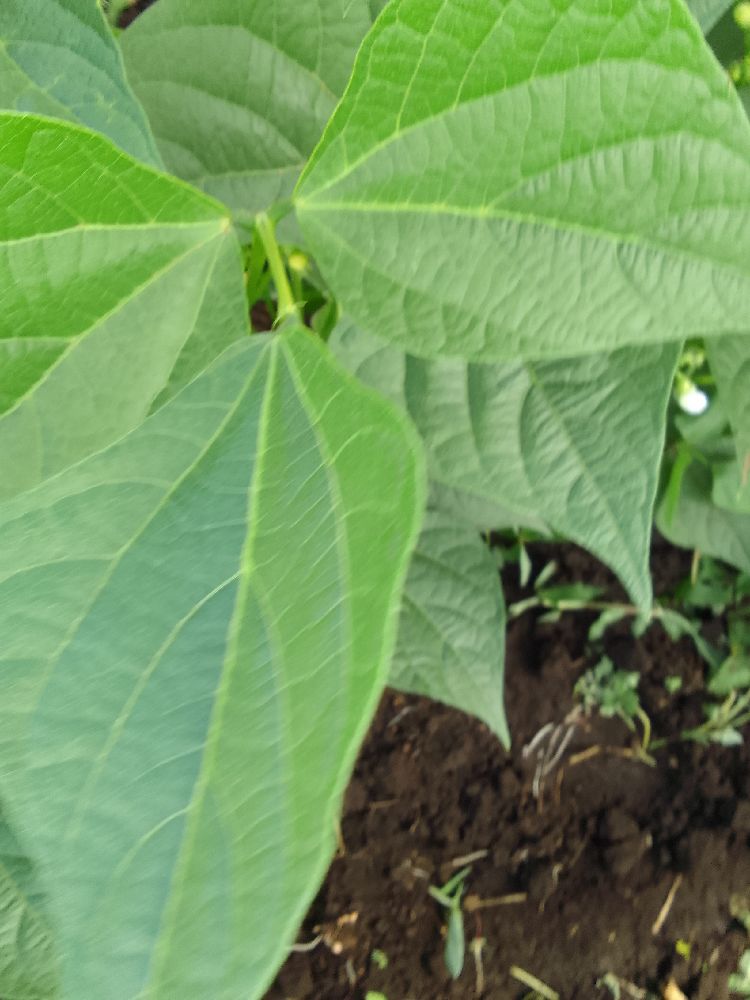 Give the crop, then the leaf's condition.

common bean, healthy
